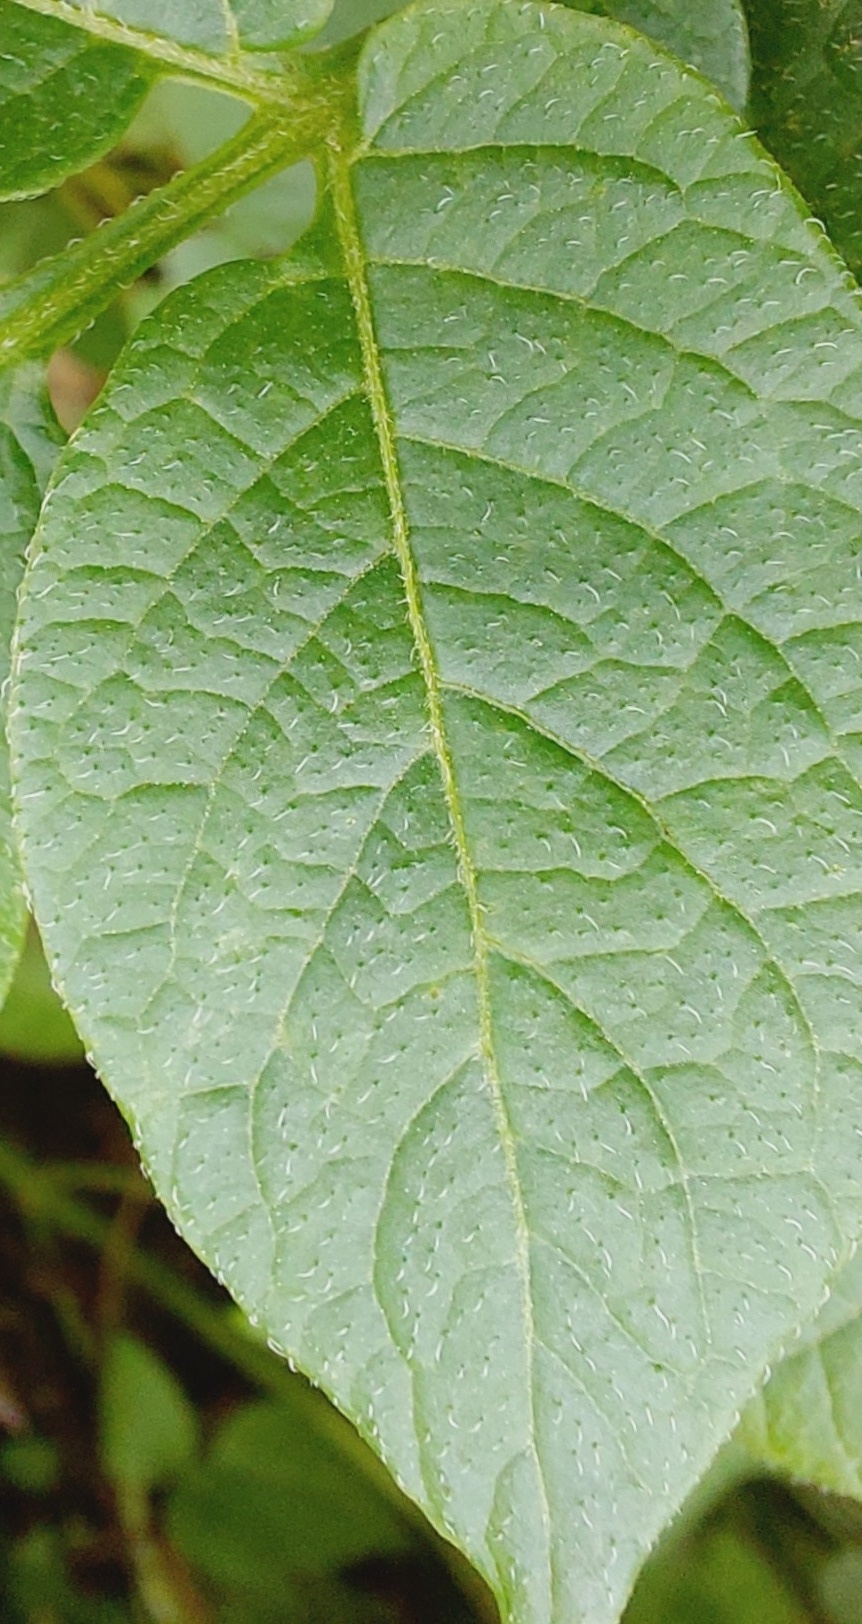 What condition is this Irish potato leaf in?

healthy
